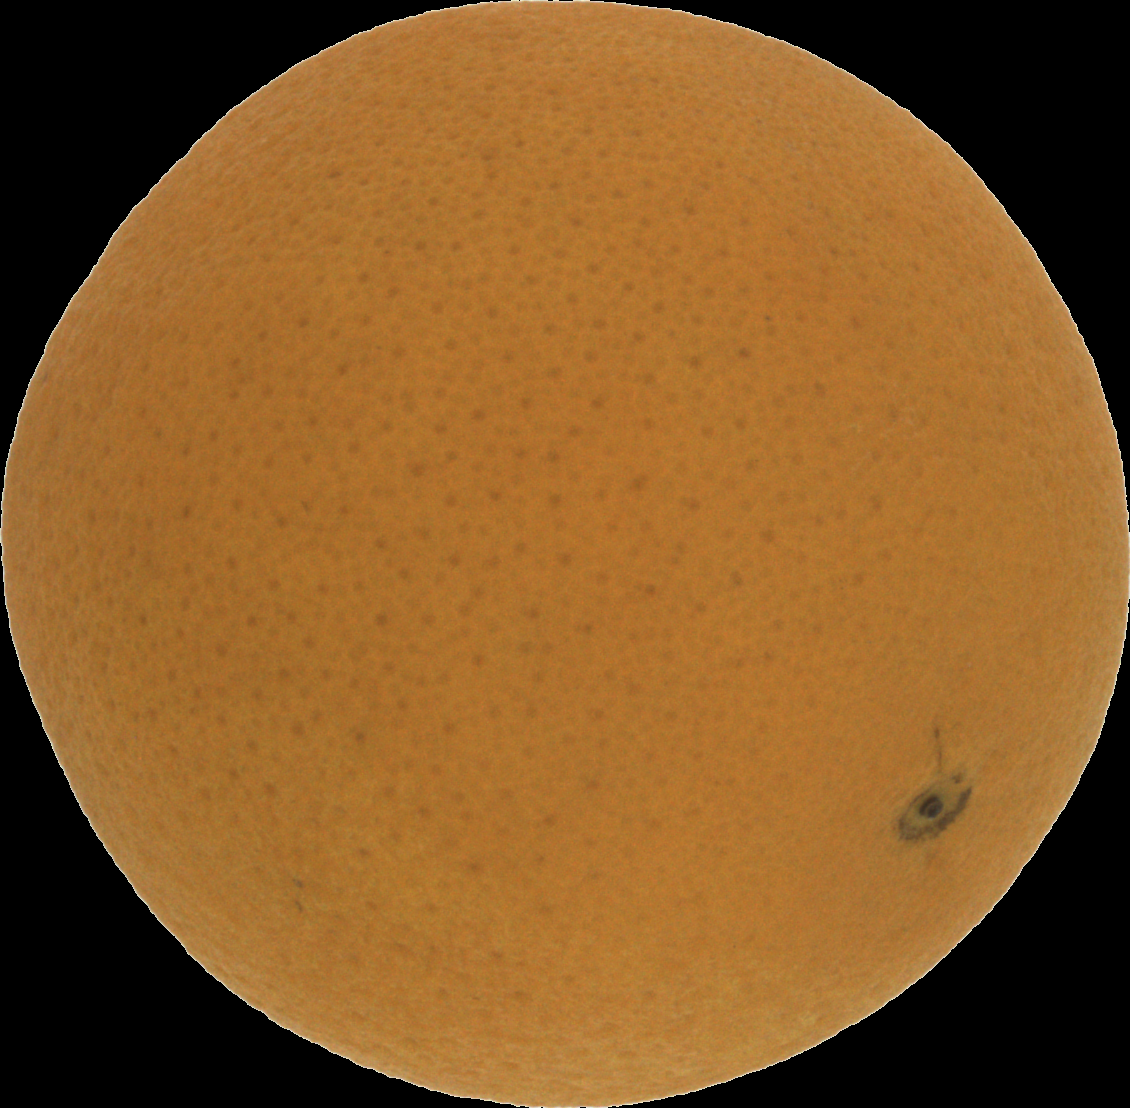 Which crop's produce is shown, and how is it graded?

orange, good
